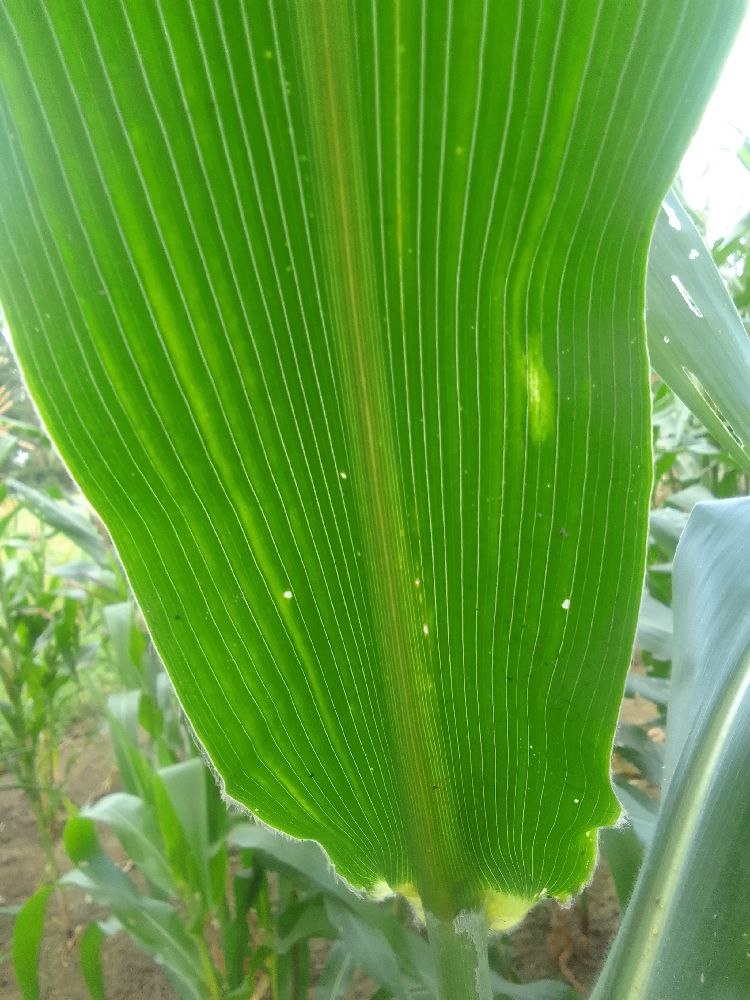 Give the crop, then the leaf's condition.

maize, healthy
